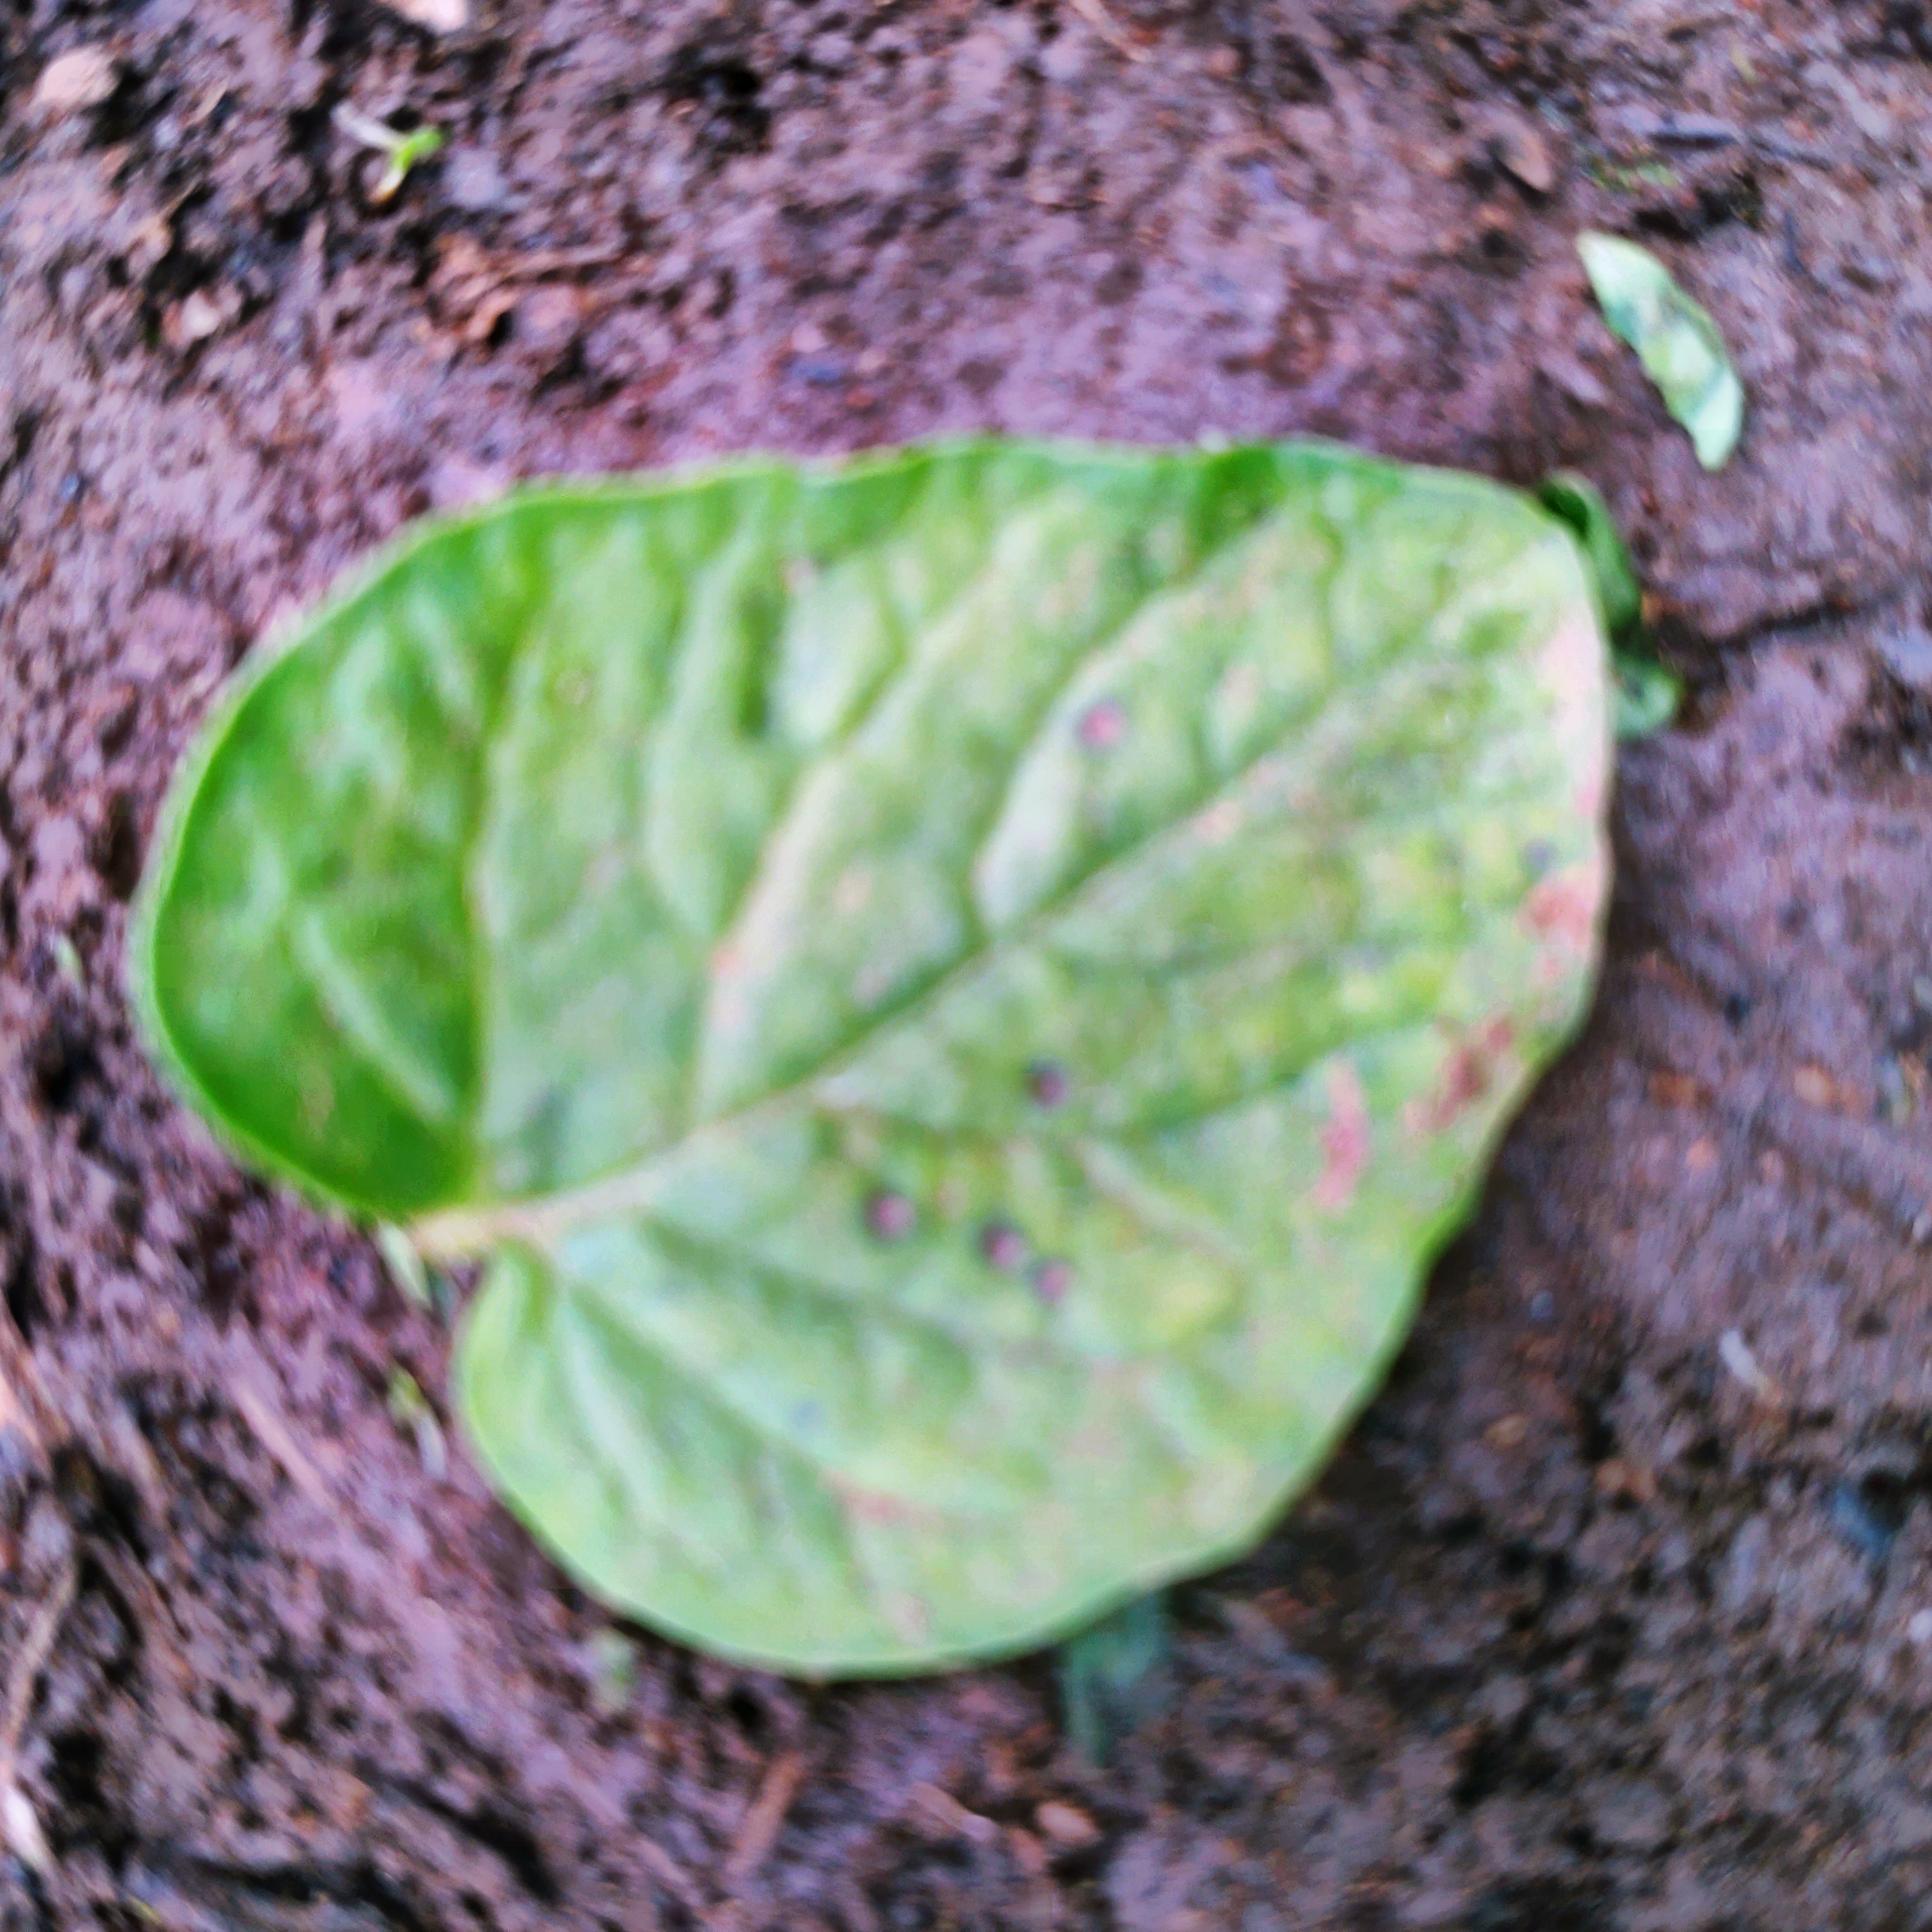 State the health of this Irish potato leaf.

late blight
